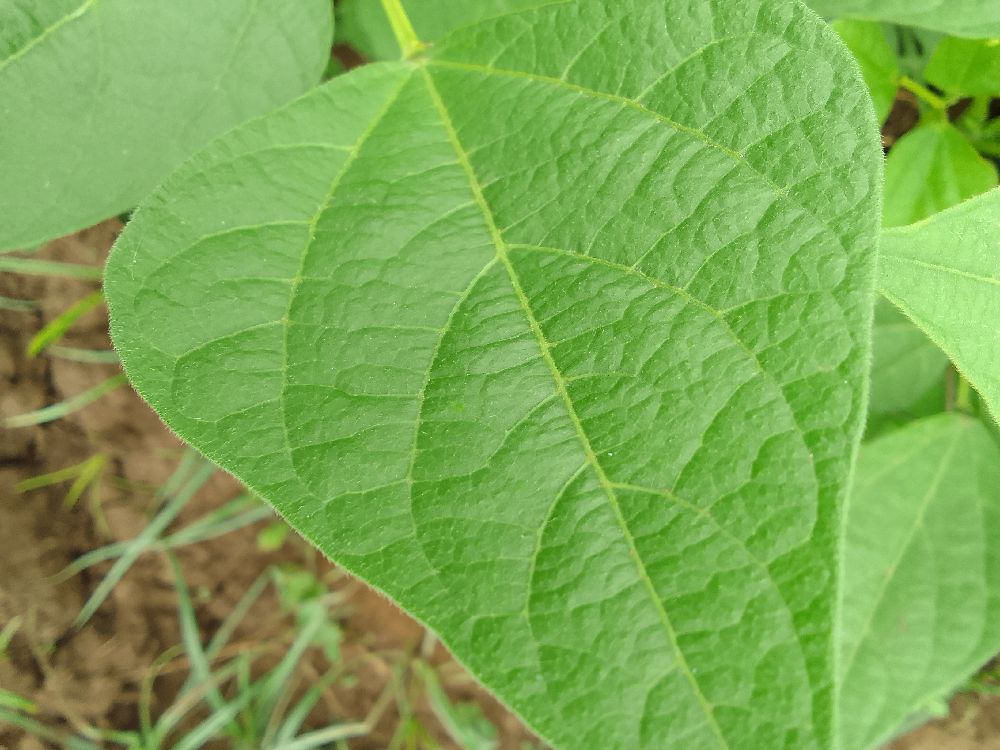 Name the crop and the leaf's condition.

common bean, healthy
